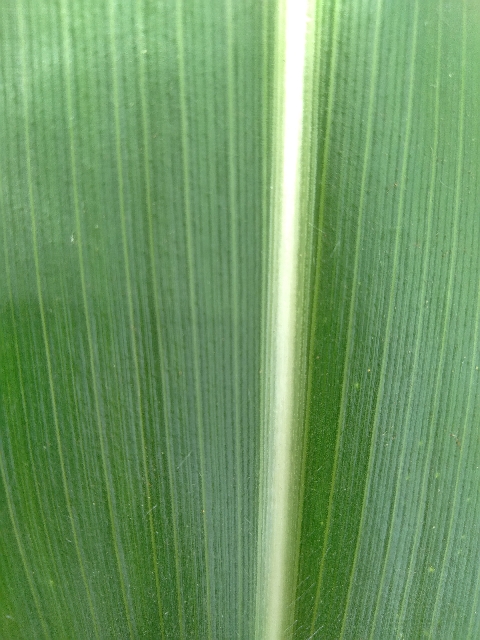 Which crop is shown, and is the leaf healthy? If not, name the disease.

maize, healthy
